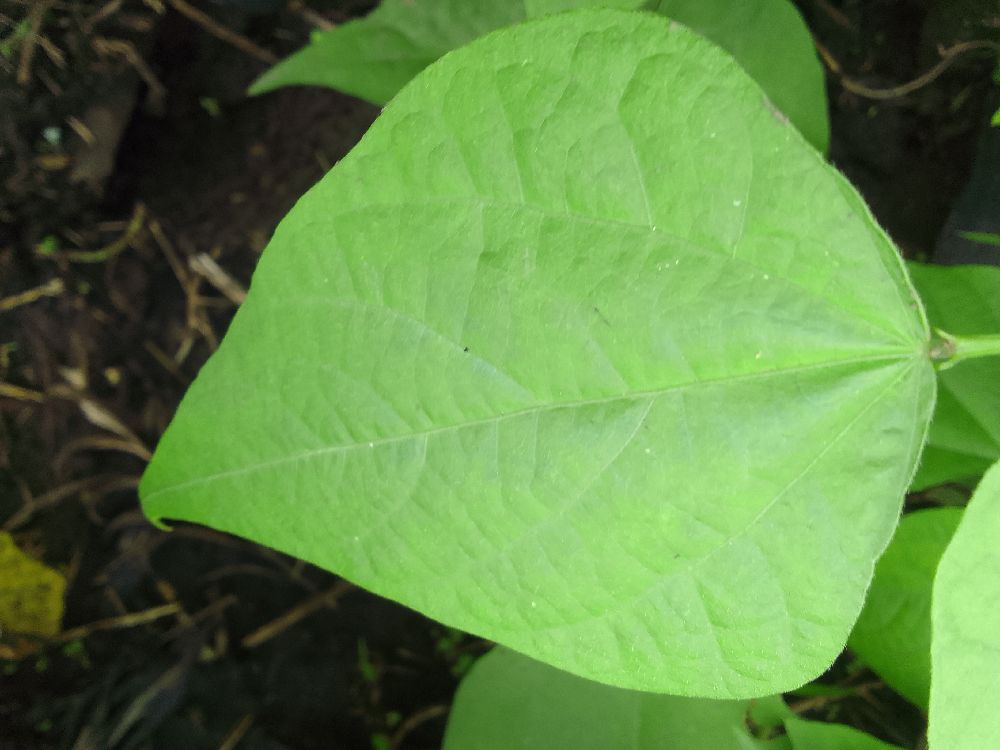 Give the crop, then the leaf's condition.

common bean, healthy
